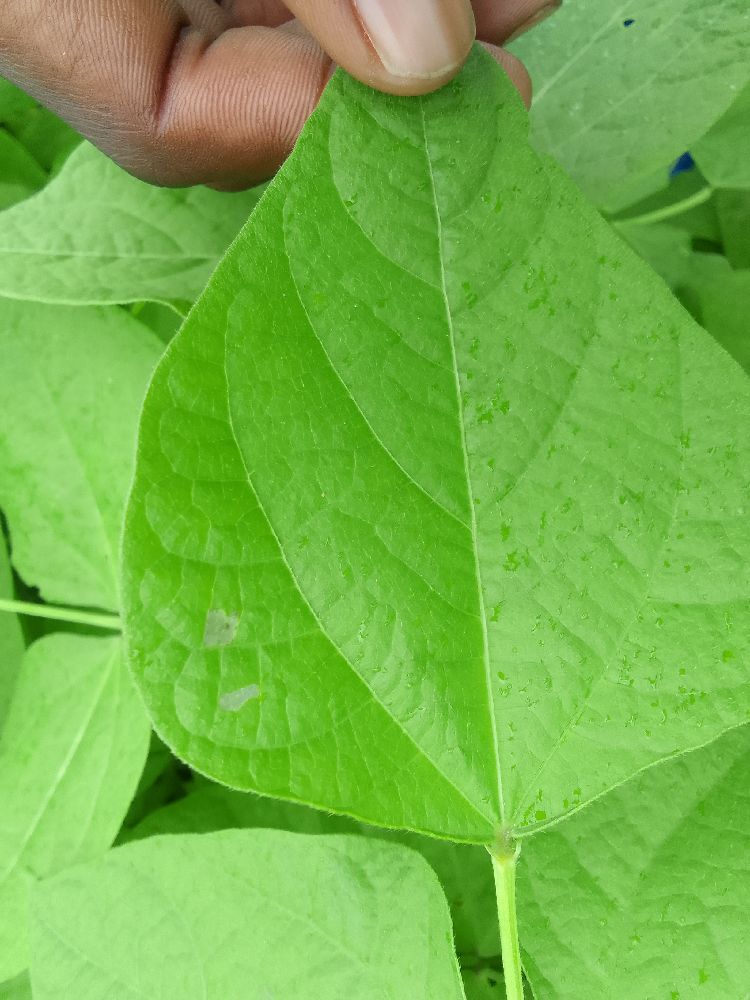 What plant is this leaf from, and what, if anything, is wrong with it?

common bean, healthy
